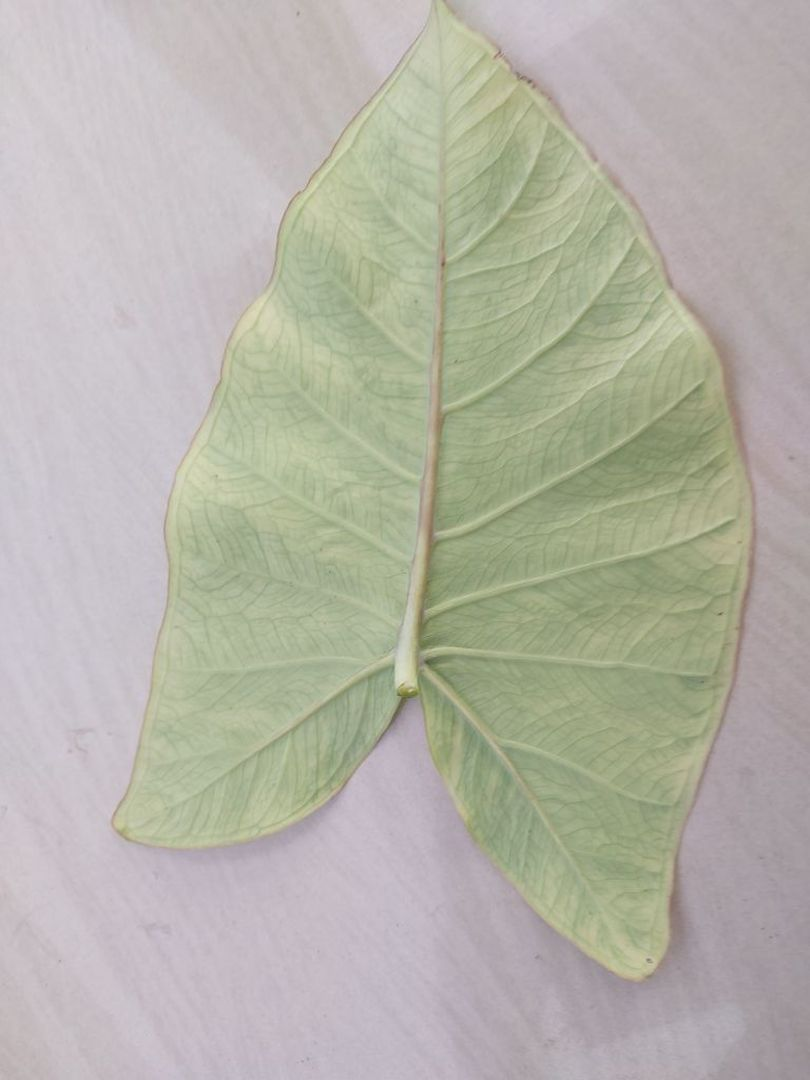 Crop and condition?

taro, mosaic
